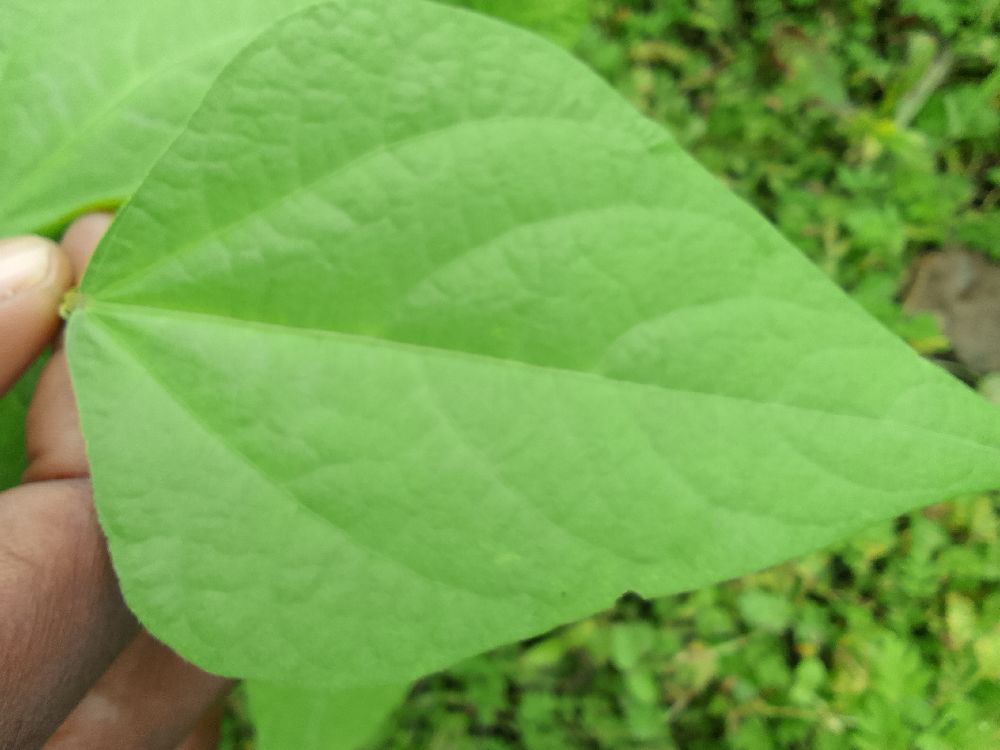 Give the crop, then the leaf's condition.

common bean, healthy
